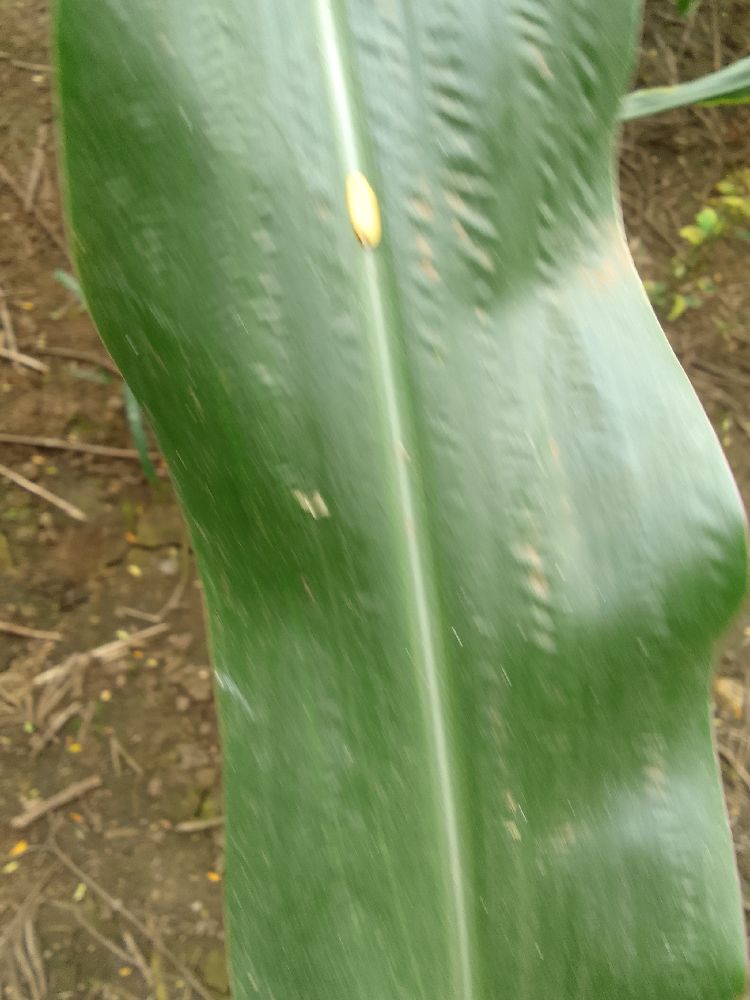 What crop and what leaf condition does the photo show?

maize, healthy
